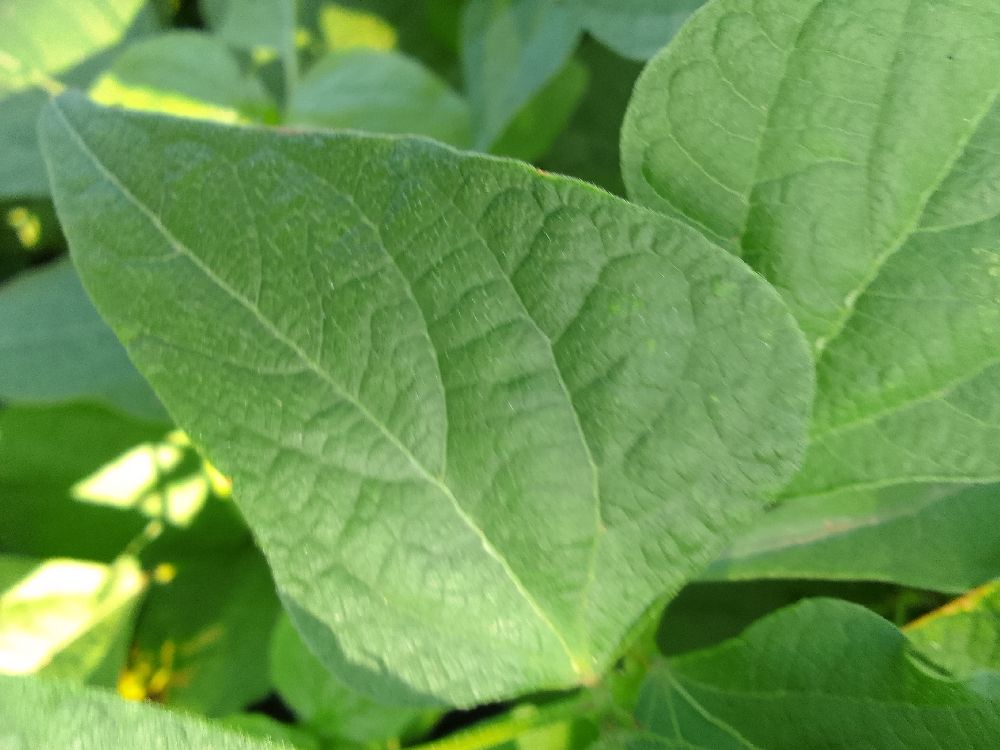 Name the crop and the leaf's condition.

common bean, healthy
